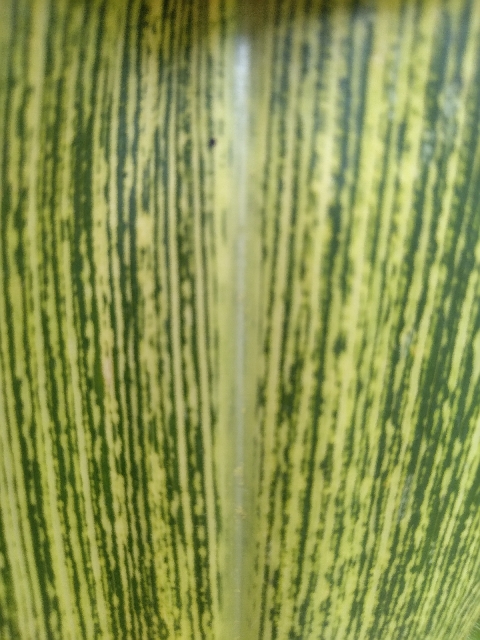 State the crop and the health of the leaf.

maize, maize streak virus
